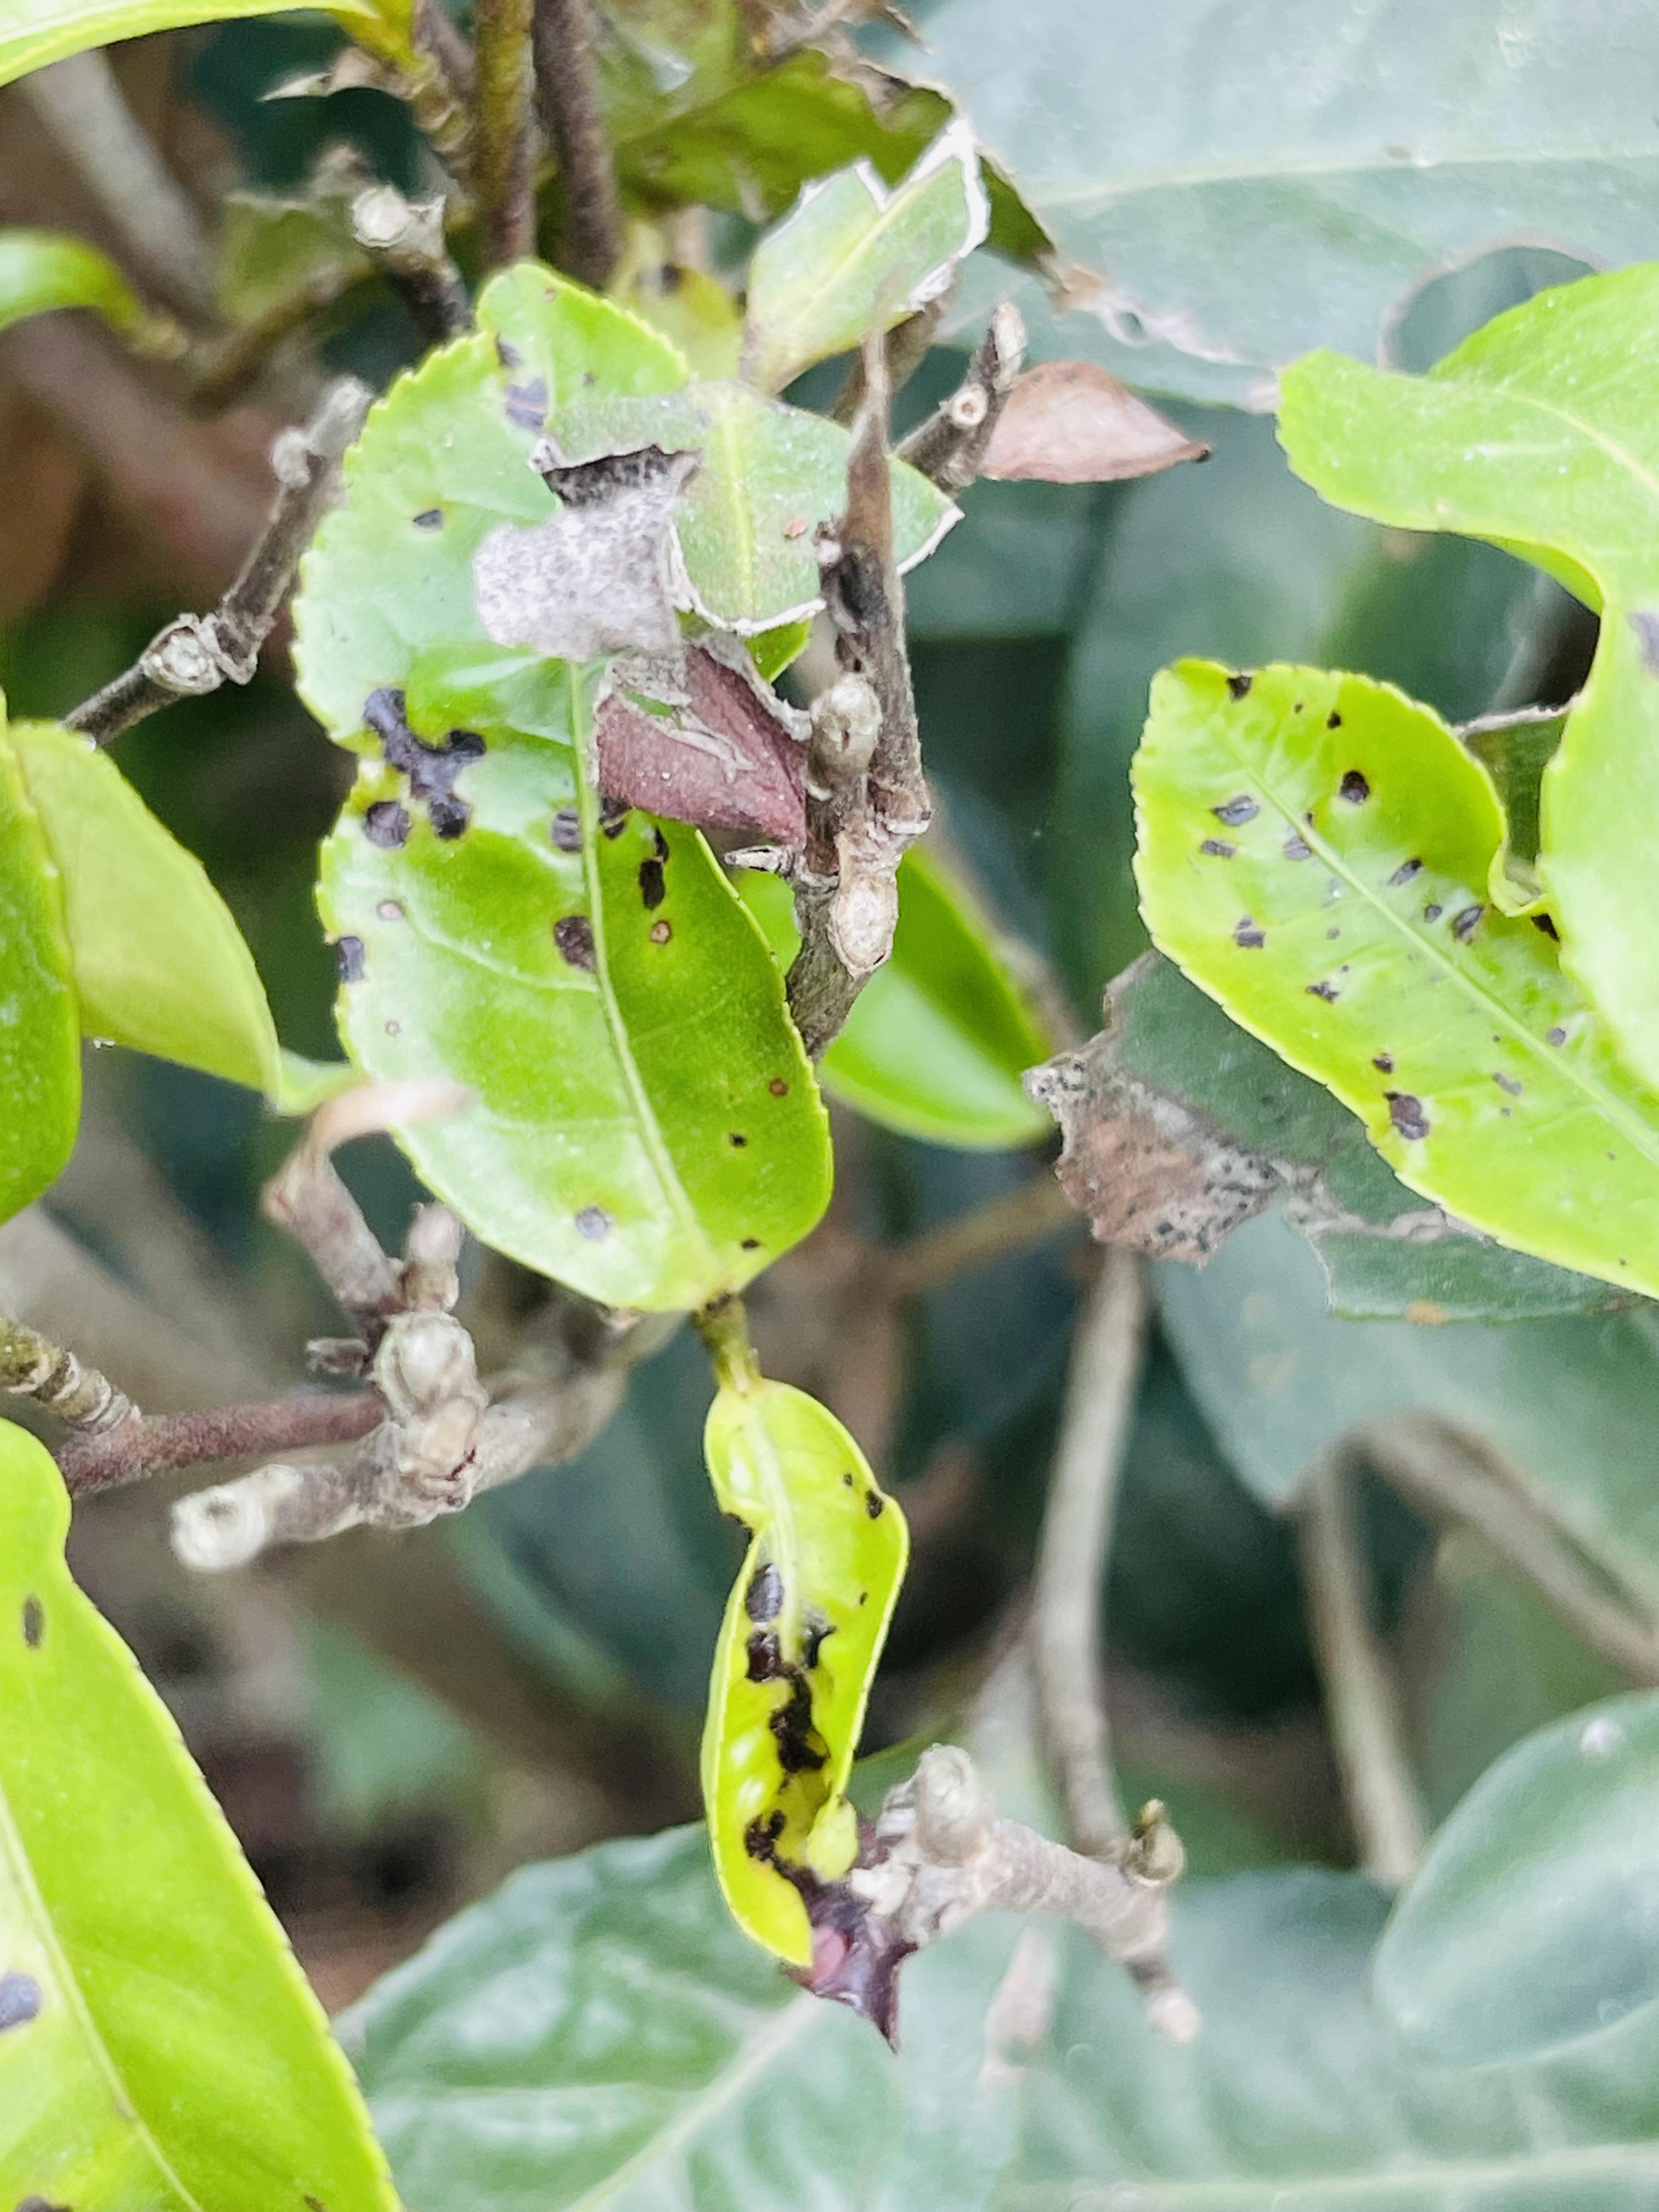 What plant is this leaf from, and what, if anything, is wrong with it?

tea, helopeltis
